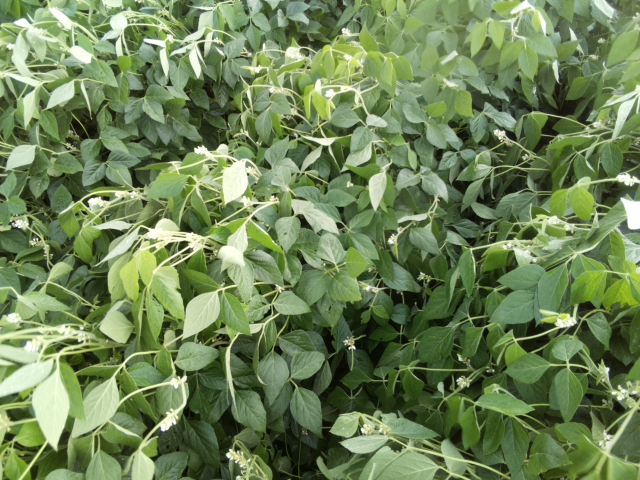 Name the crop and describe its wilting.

soybean, slight leaflet or petiole turgor loss in upper canopy
